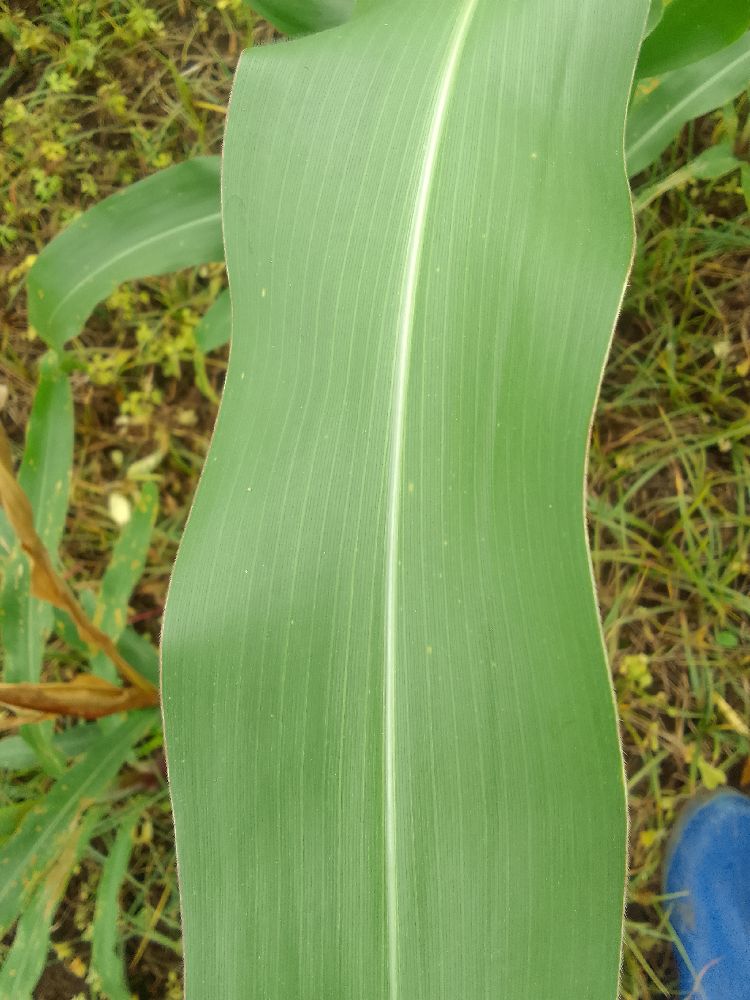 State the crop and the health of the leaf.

maize, healthy
